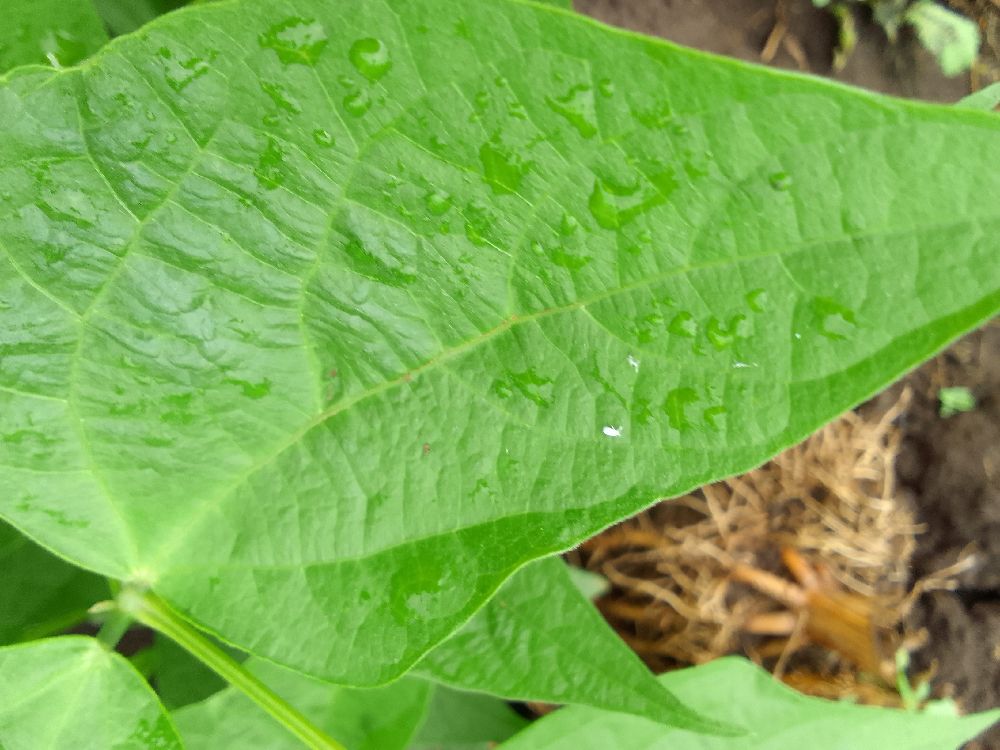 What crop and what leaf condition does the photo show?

common bean, healthy
